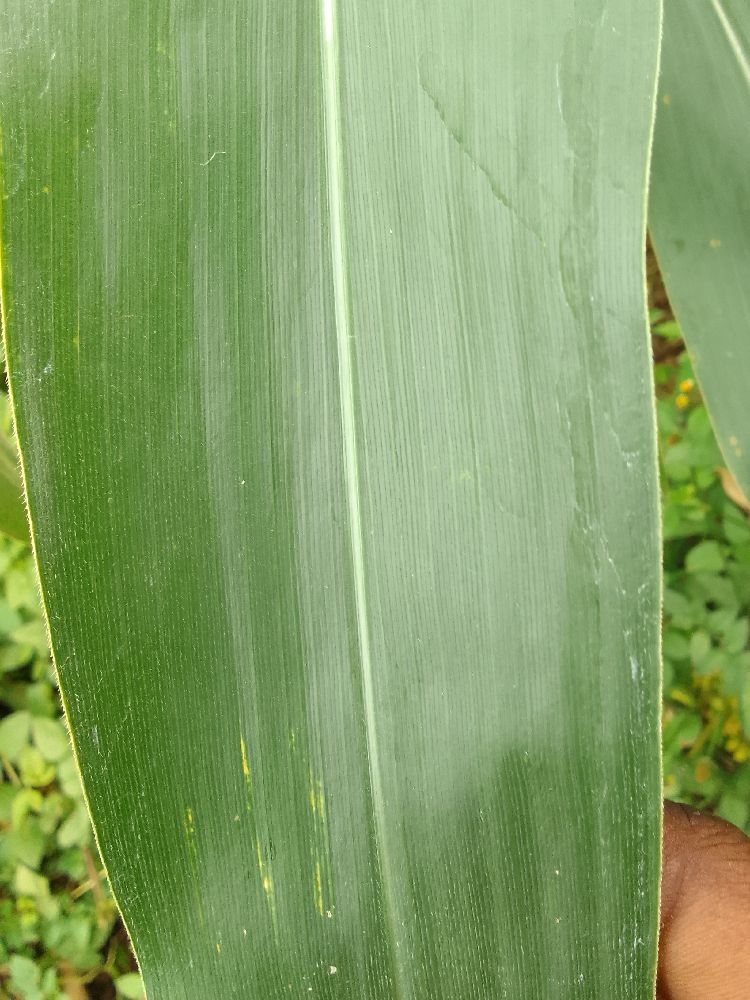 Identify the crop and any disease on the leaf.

maize, healthy
